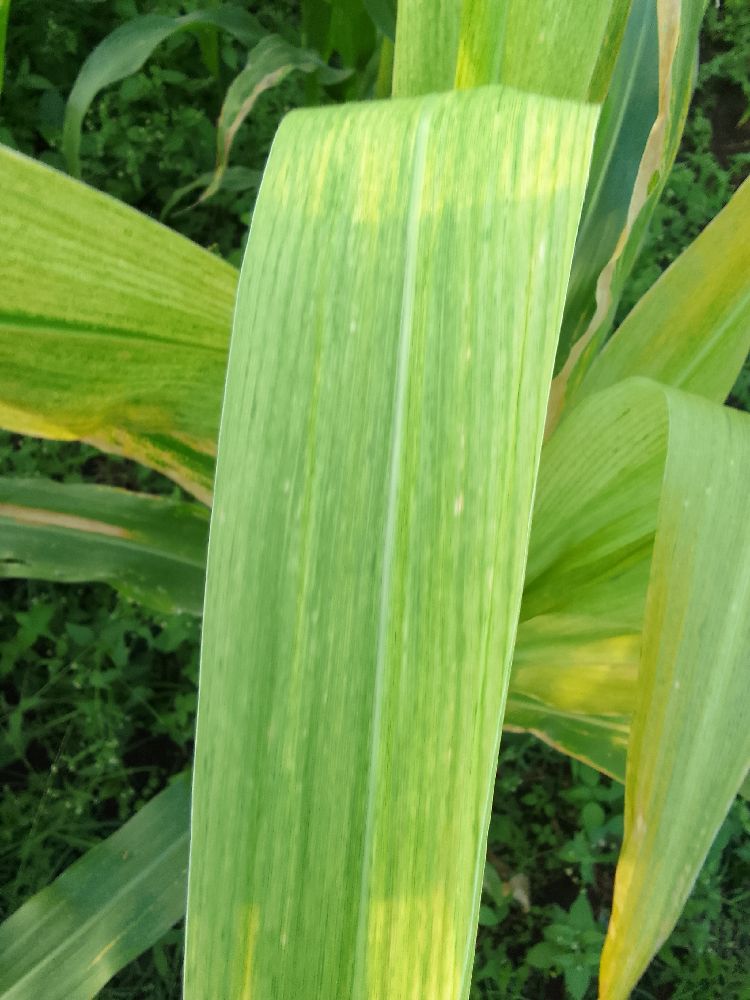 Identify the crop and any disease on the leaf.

maize, maize lethal necrosis
